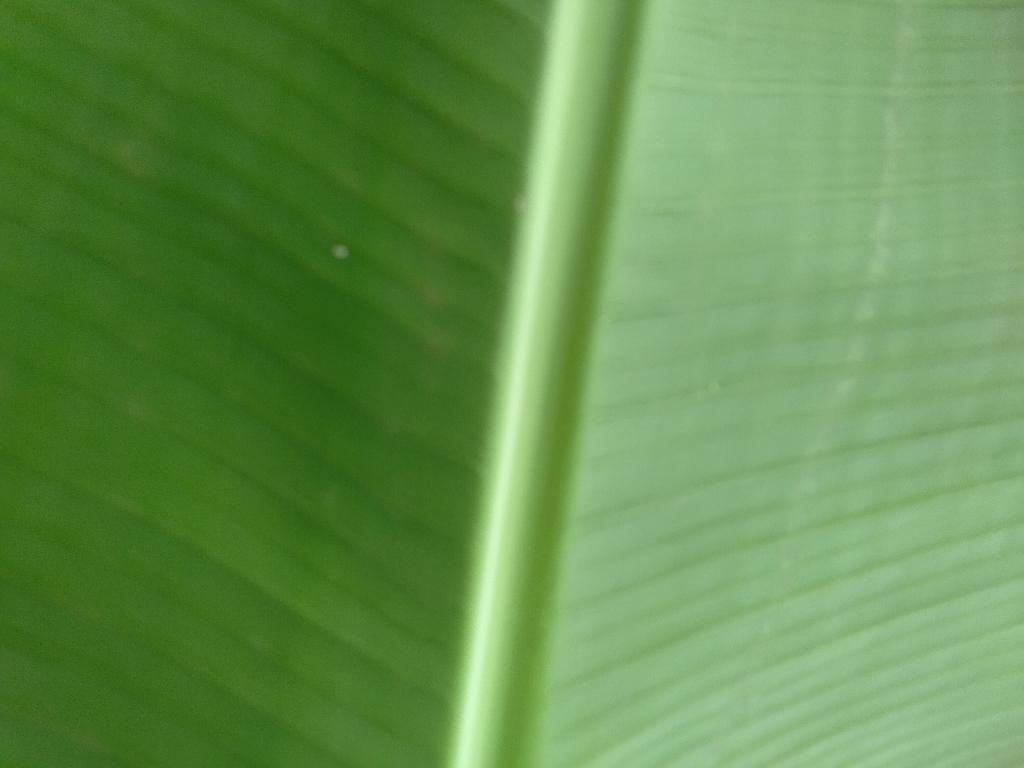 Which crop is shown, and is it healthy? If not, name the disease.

banana, healthy
